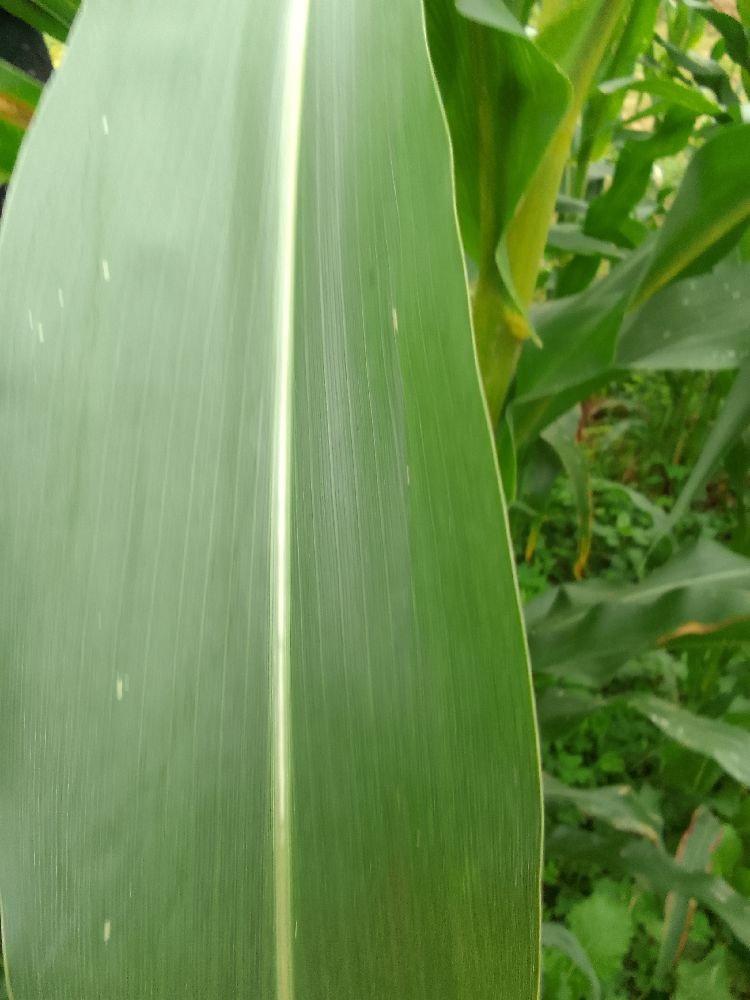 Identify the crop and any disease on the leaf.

maize, healthy
